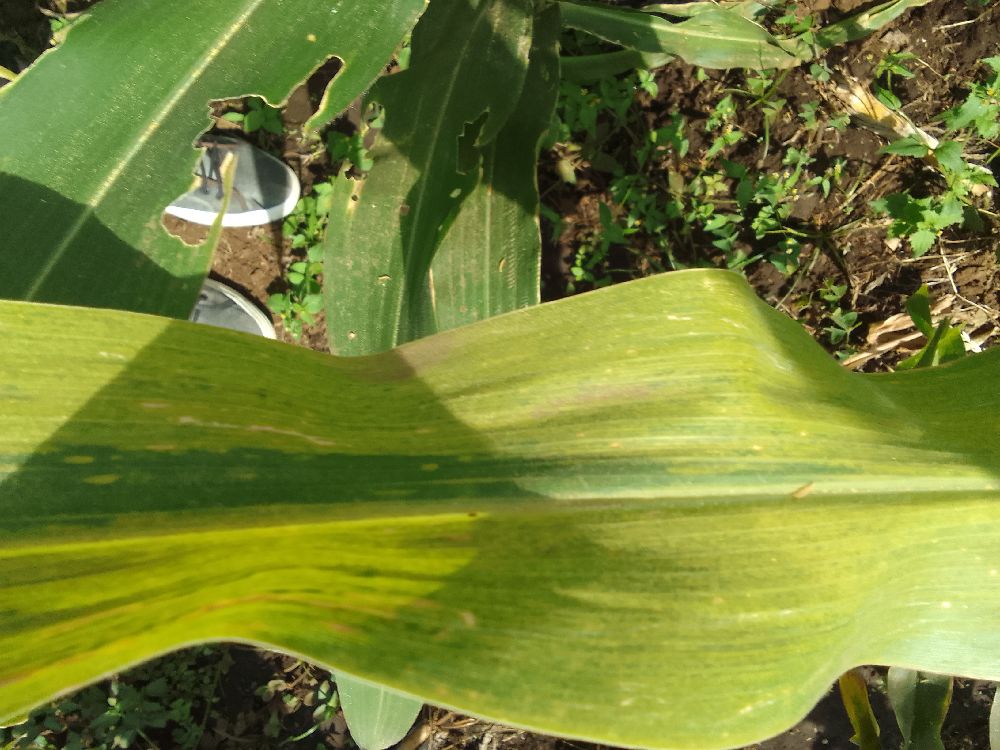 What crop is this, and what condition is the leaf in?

maize, maize lethal necrosis
